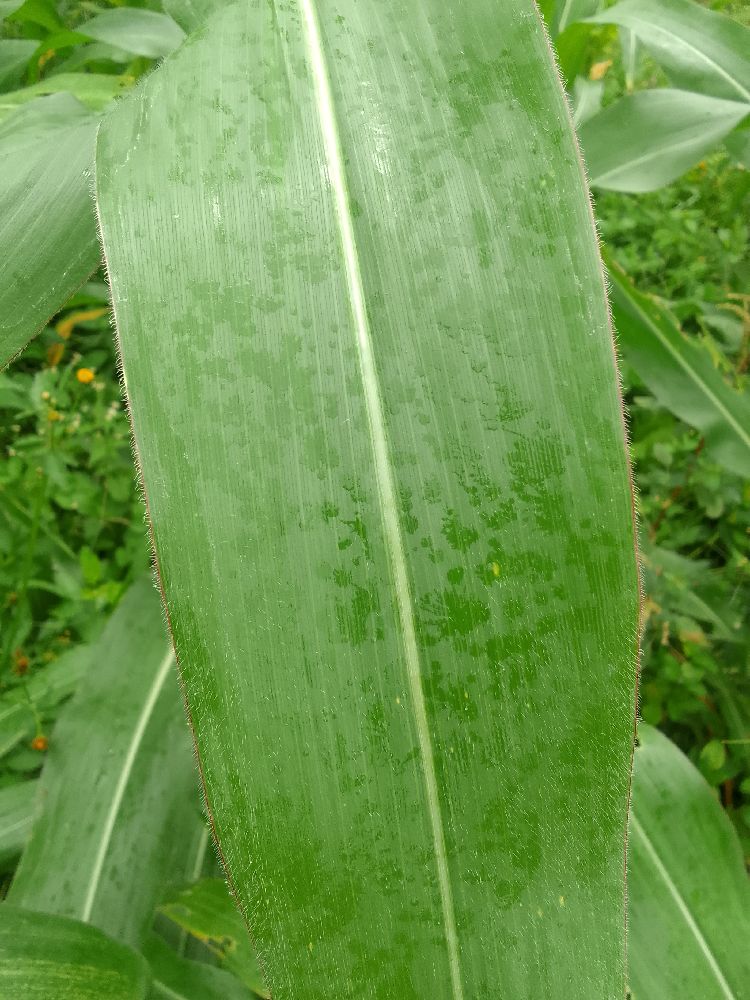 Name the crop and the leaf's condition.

maize, healthy
